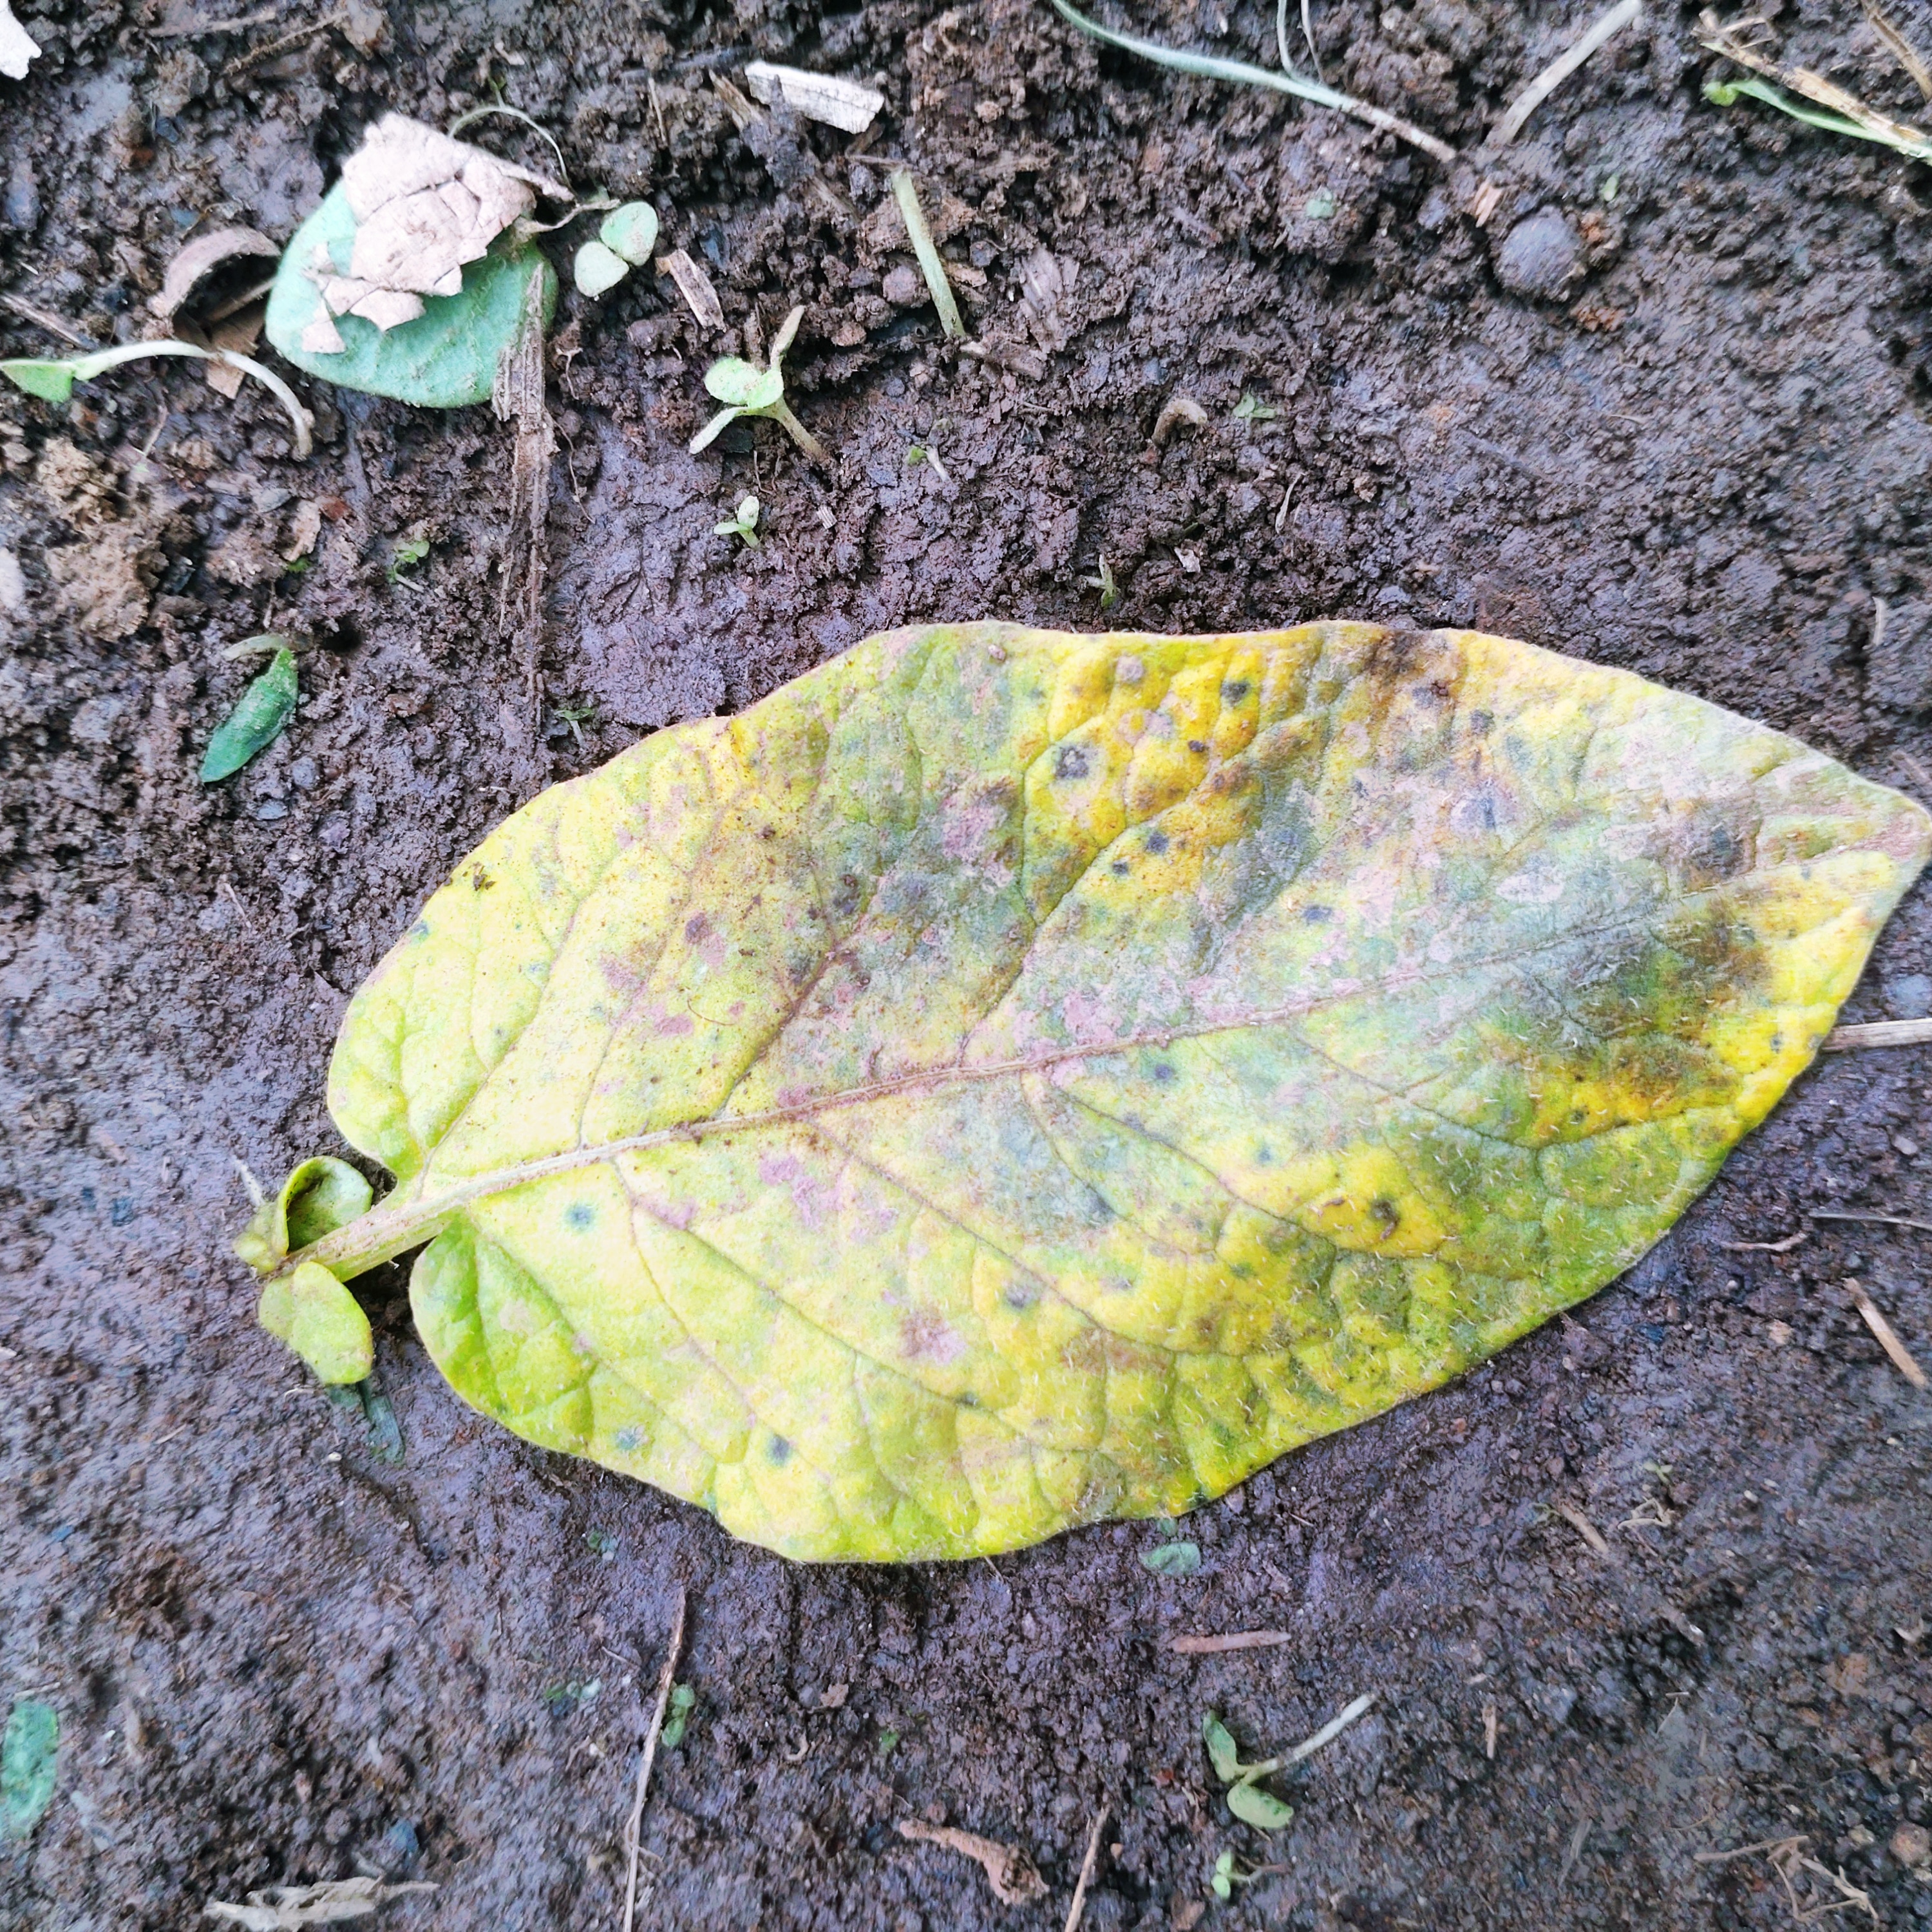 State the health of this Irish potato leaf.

late blight
